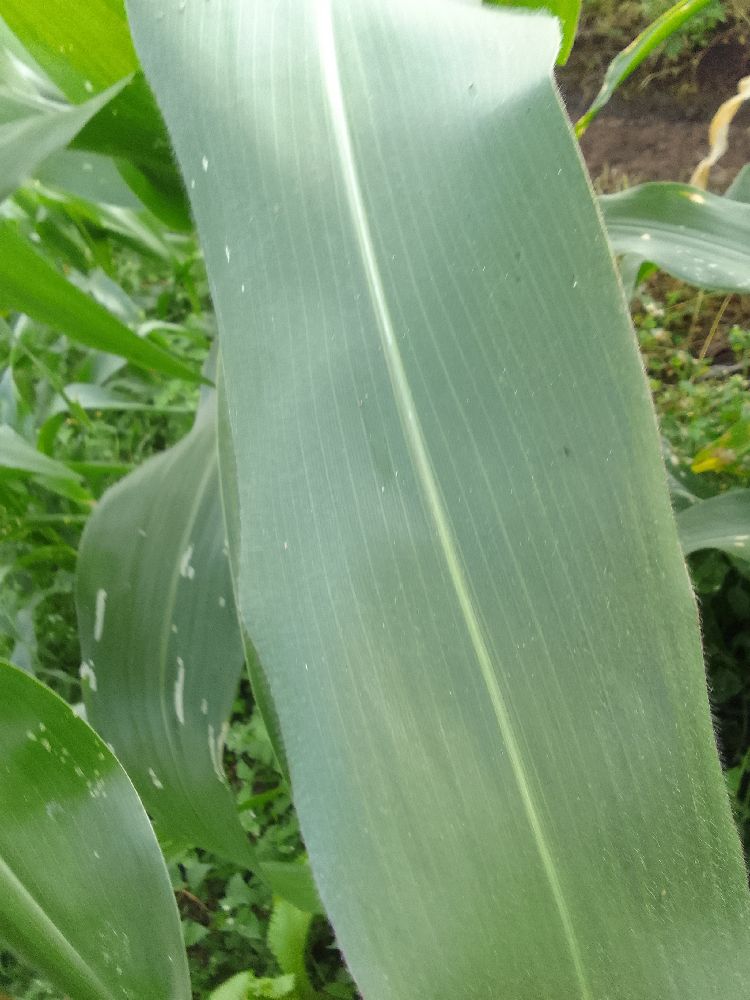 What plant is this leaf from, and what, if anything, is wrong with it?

maize, healthy
